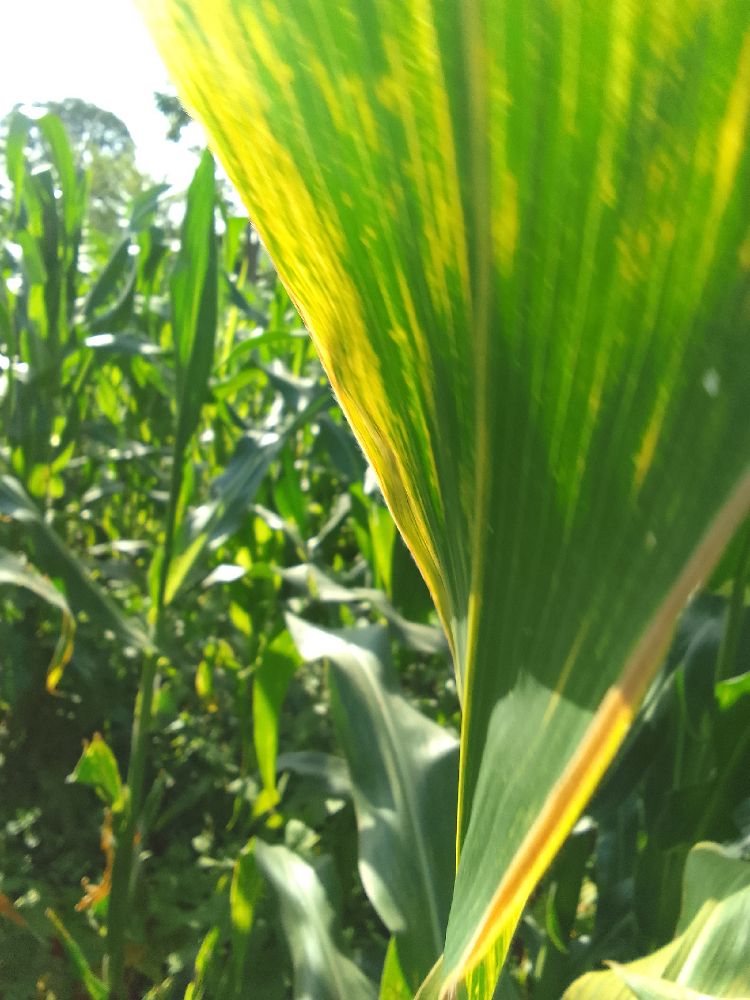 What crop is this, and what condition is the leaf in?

maize, maize lethal necrosis
